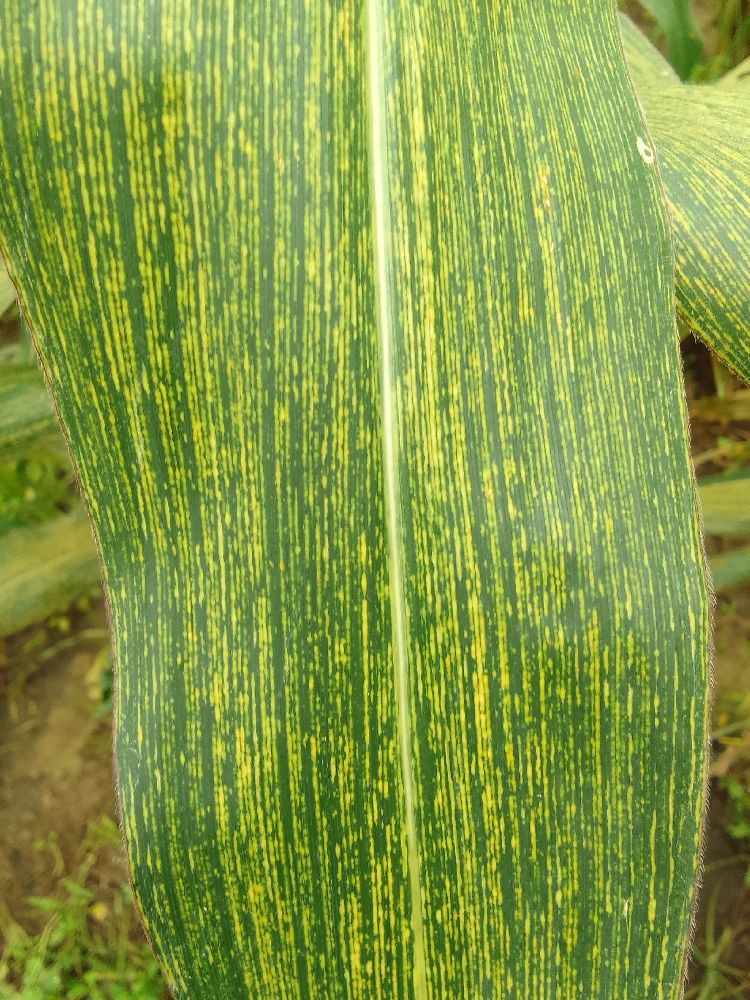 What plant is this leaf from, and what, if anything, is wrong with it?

maize, maize streak virus
